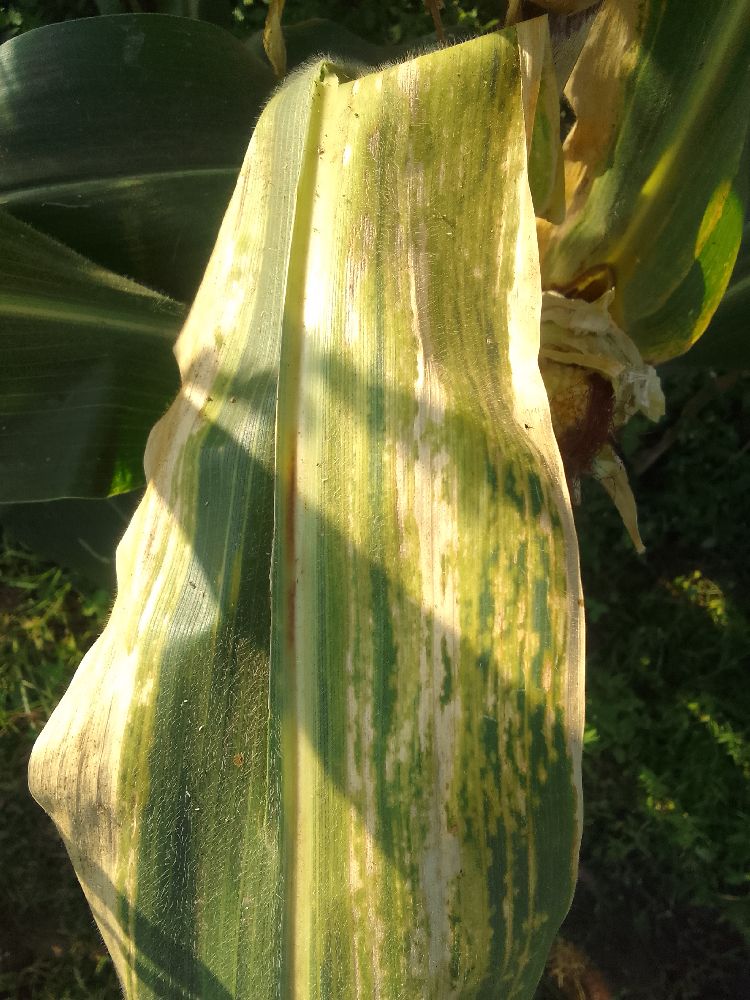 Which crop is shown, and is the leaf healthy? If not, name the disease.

maize, maize lethal necrosis
